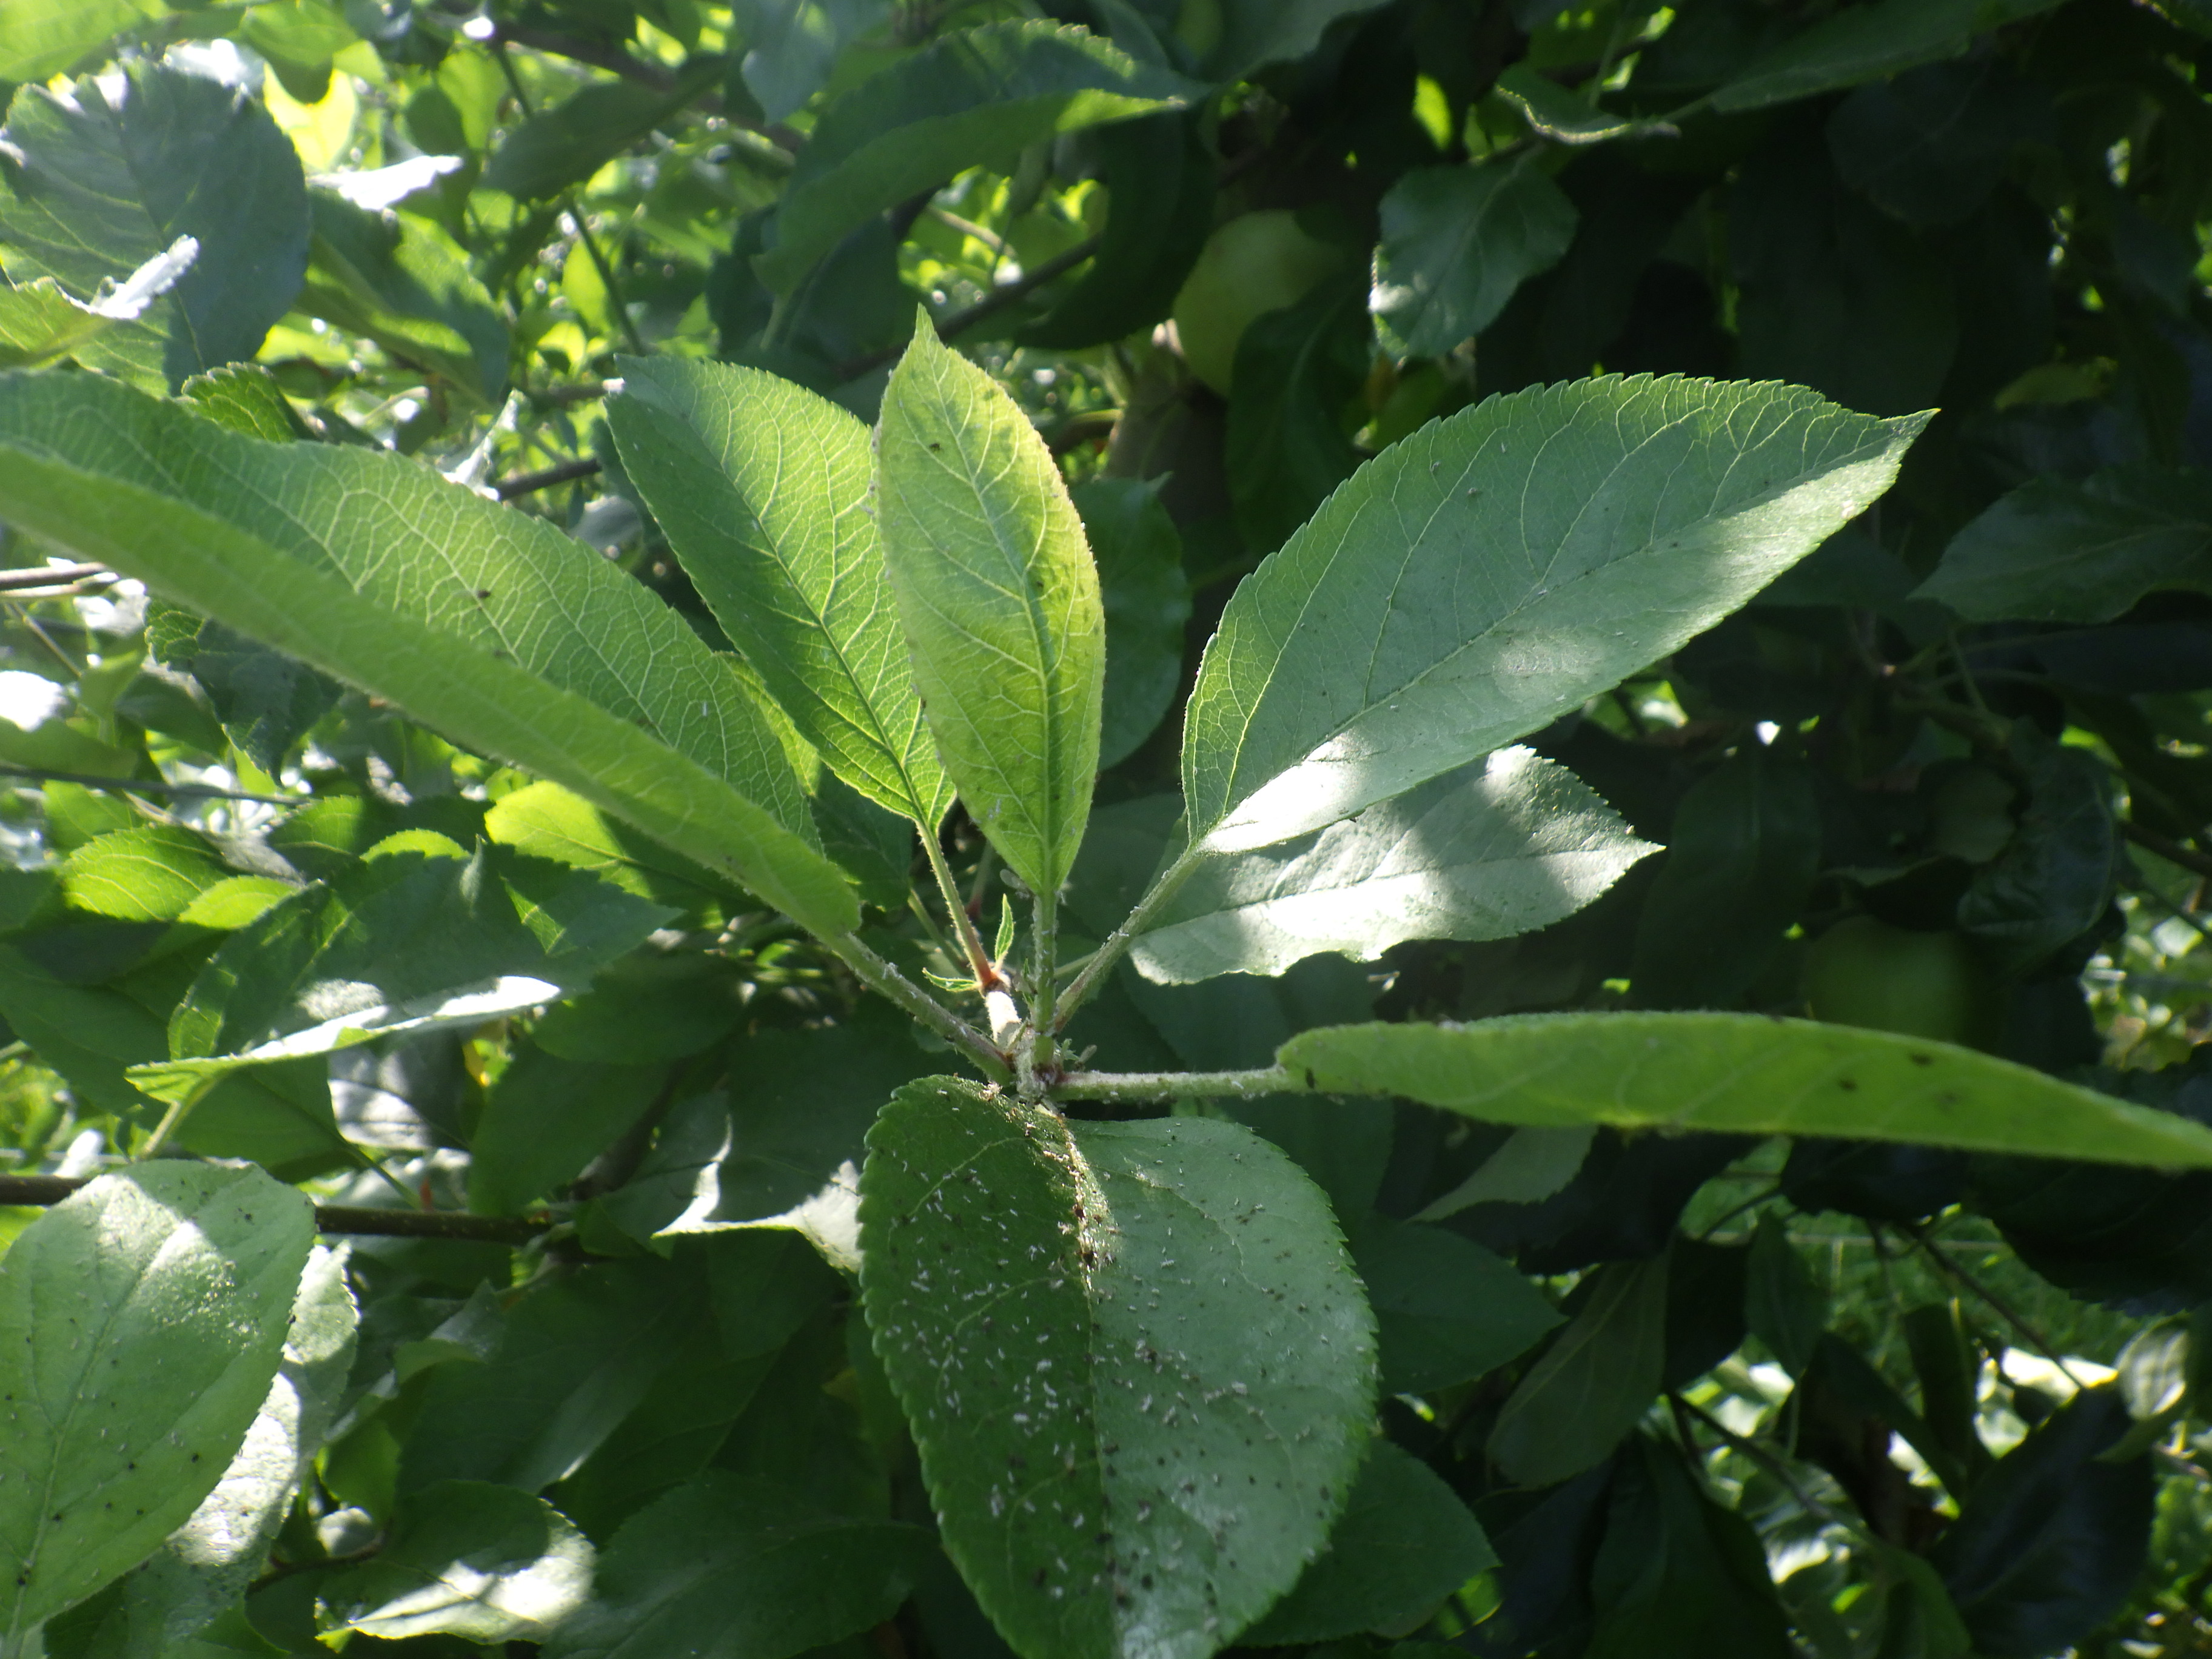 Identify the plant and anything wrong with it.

apple, aphids
